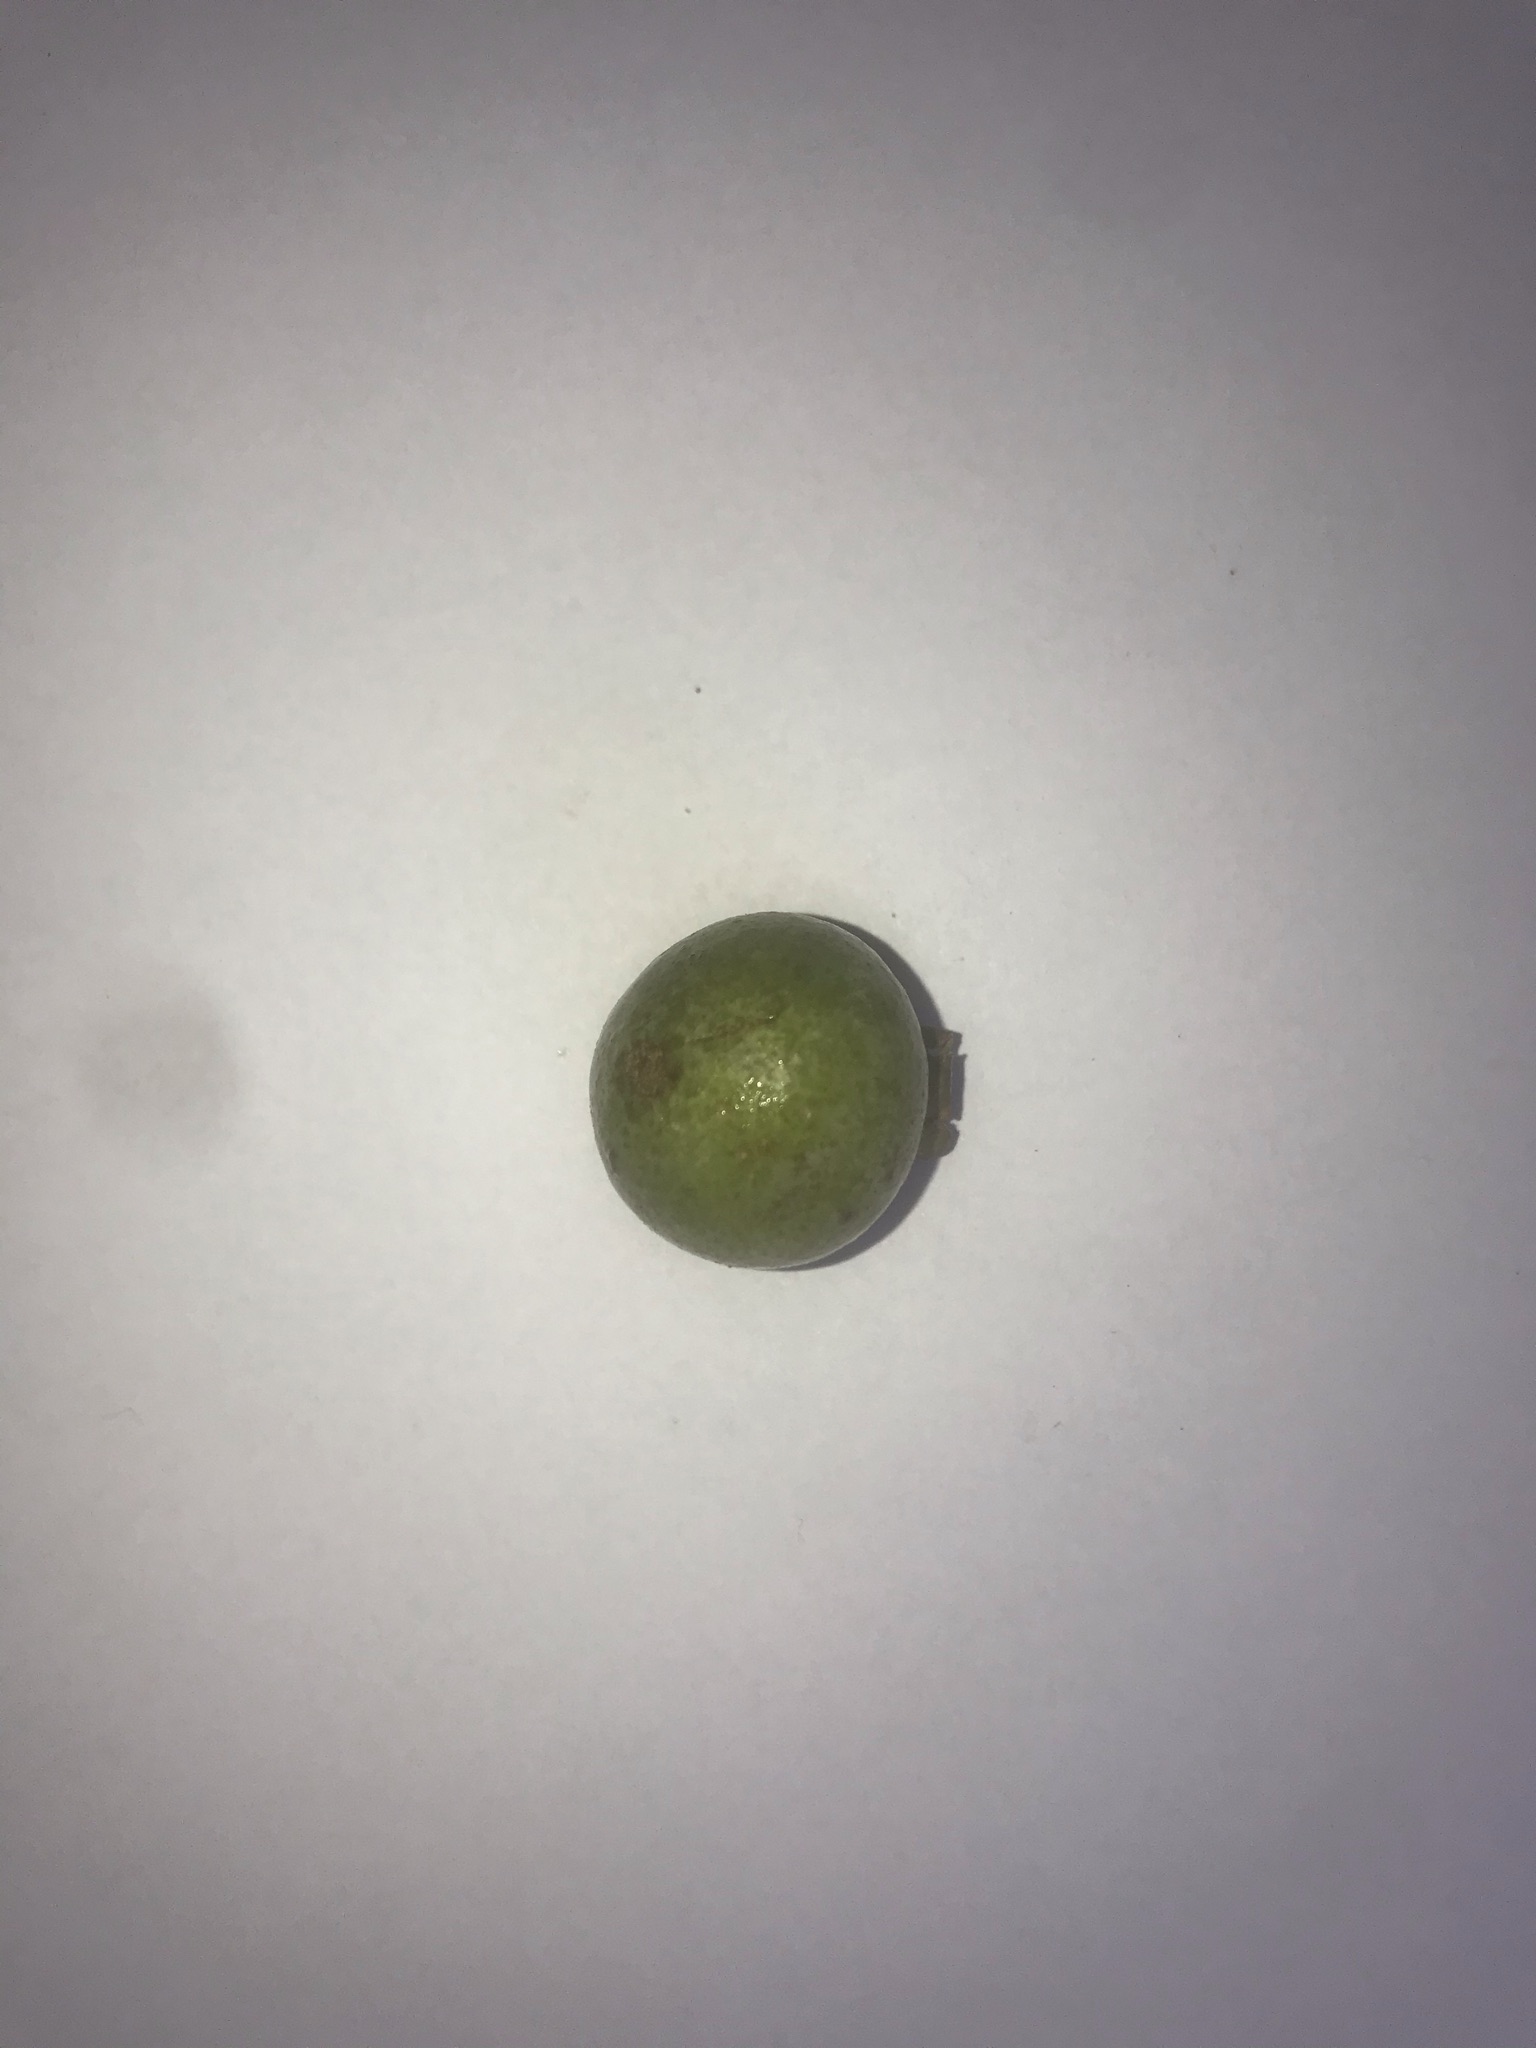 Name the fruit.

gabiroba
